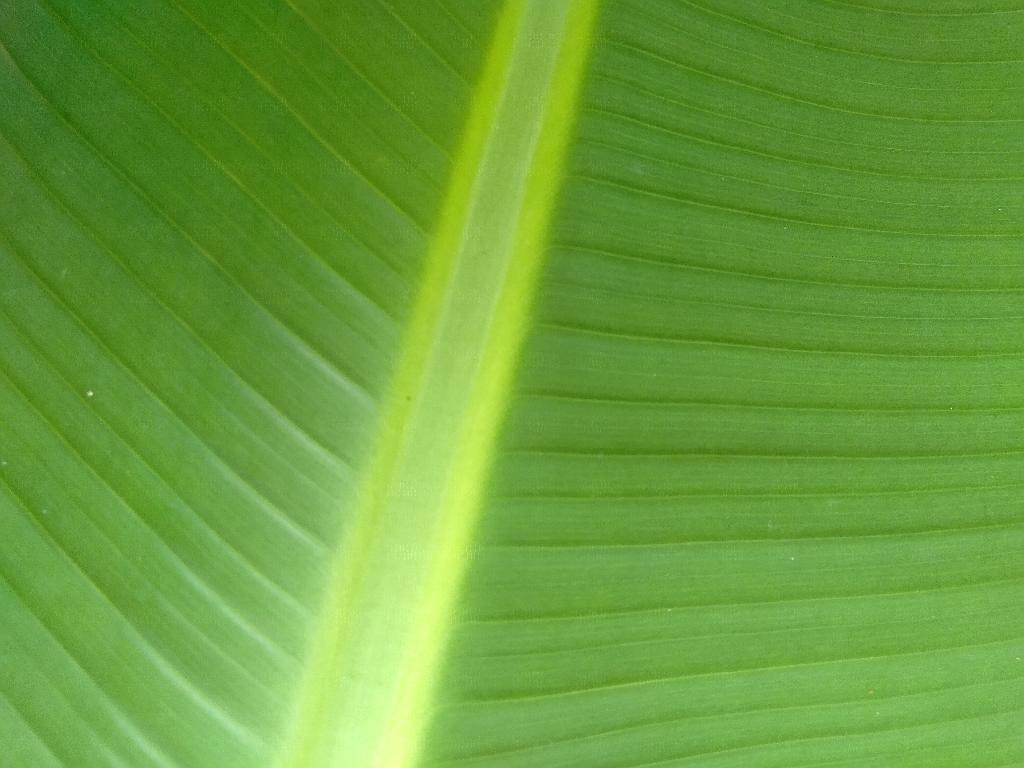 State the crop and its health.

banana, healthy
